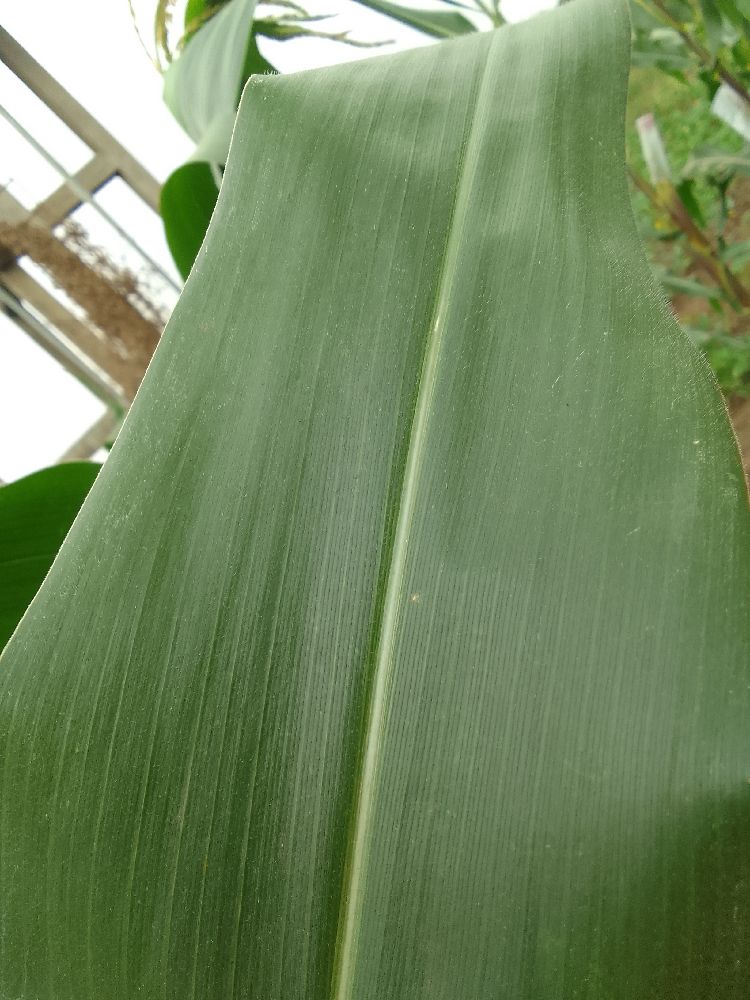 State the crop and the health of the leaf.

maize, healthy
